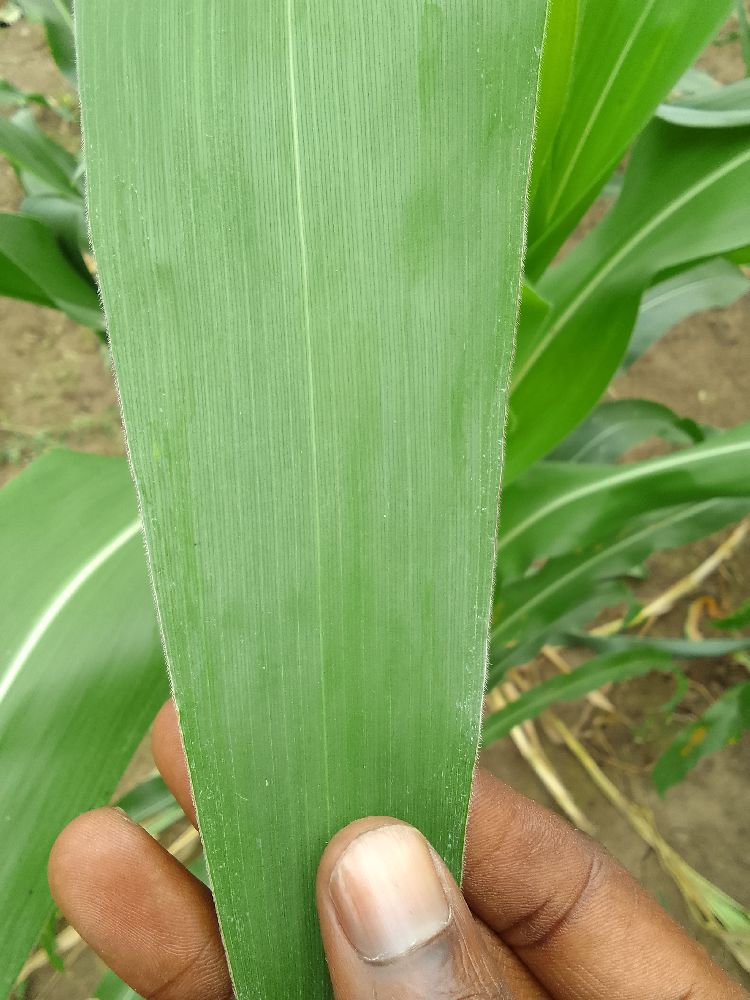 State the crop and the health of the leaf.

maize, healthy
